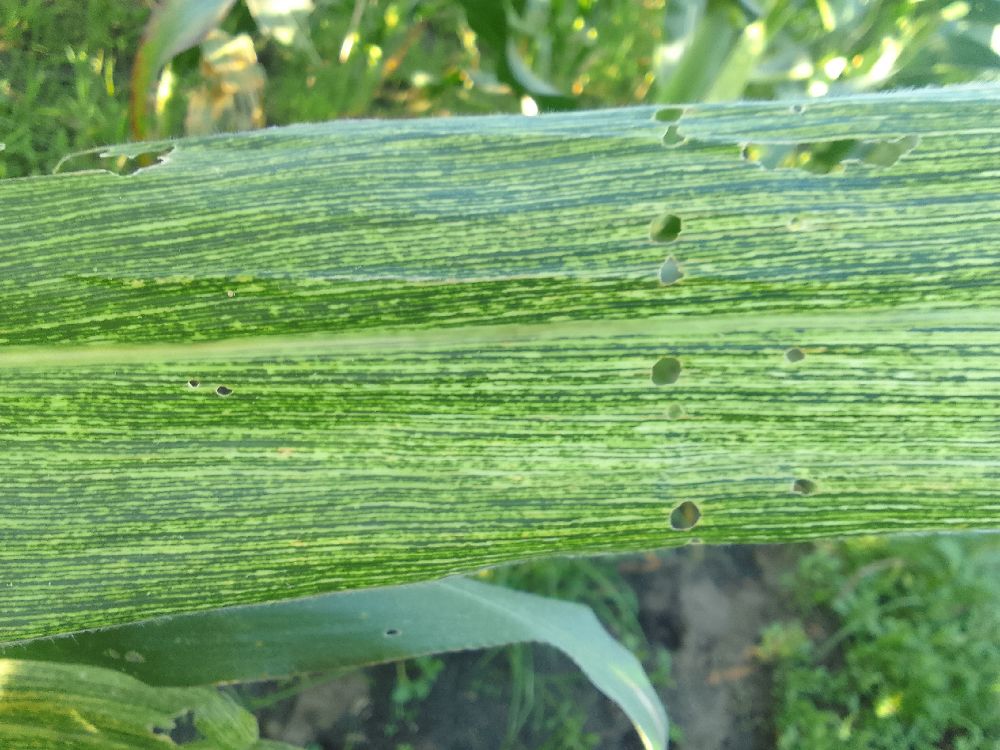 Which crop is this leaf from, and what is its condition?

maize, maize streak virus
